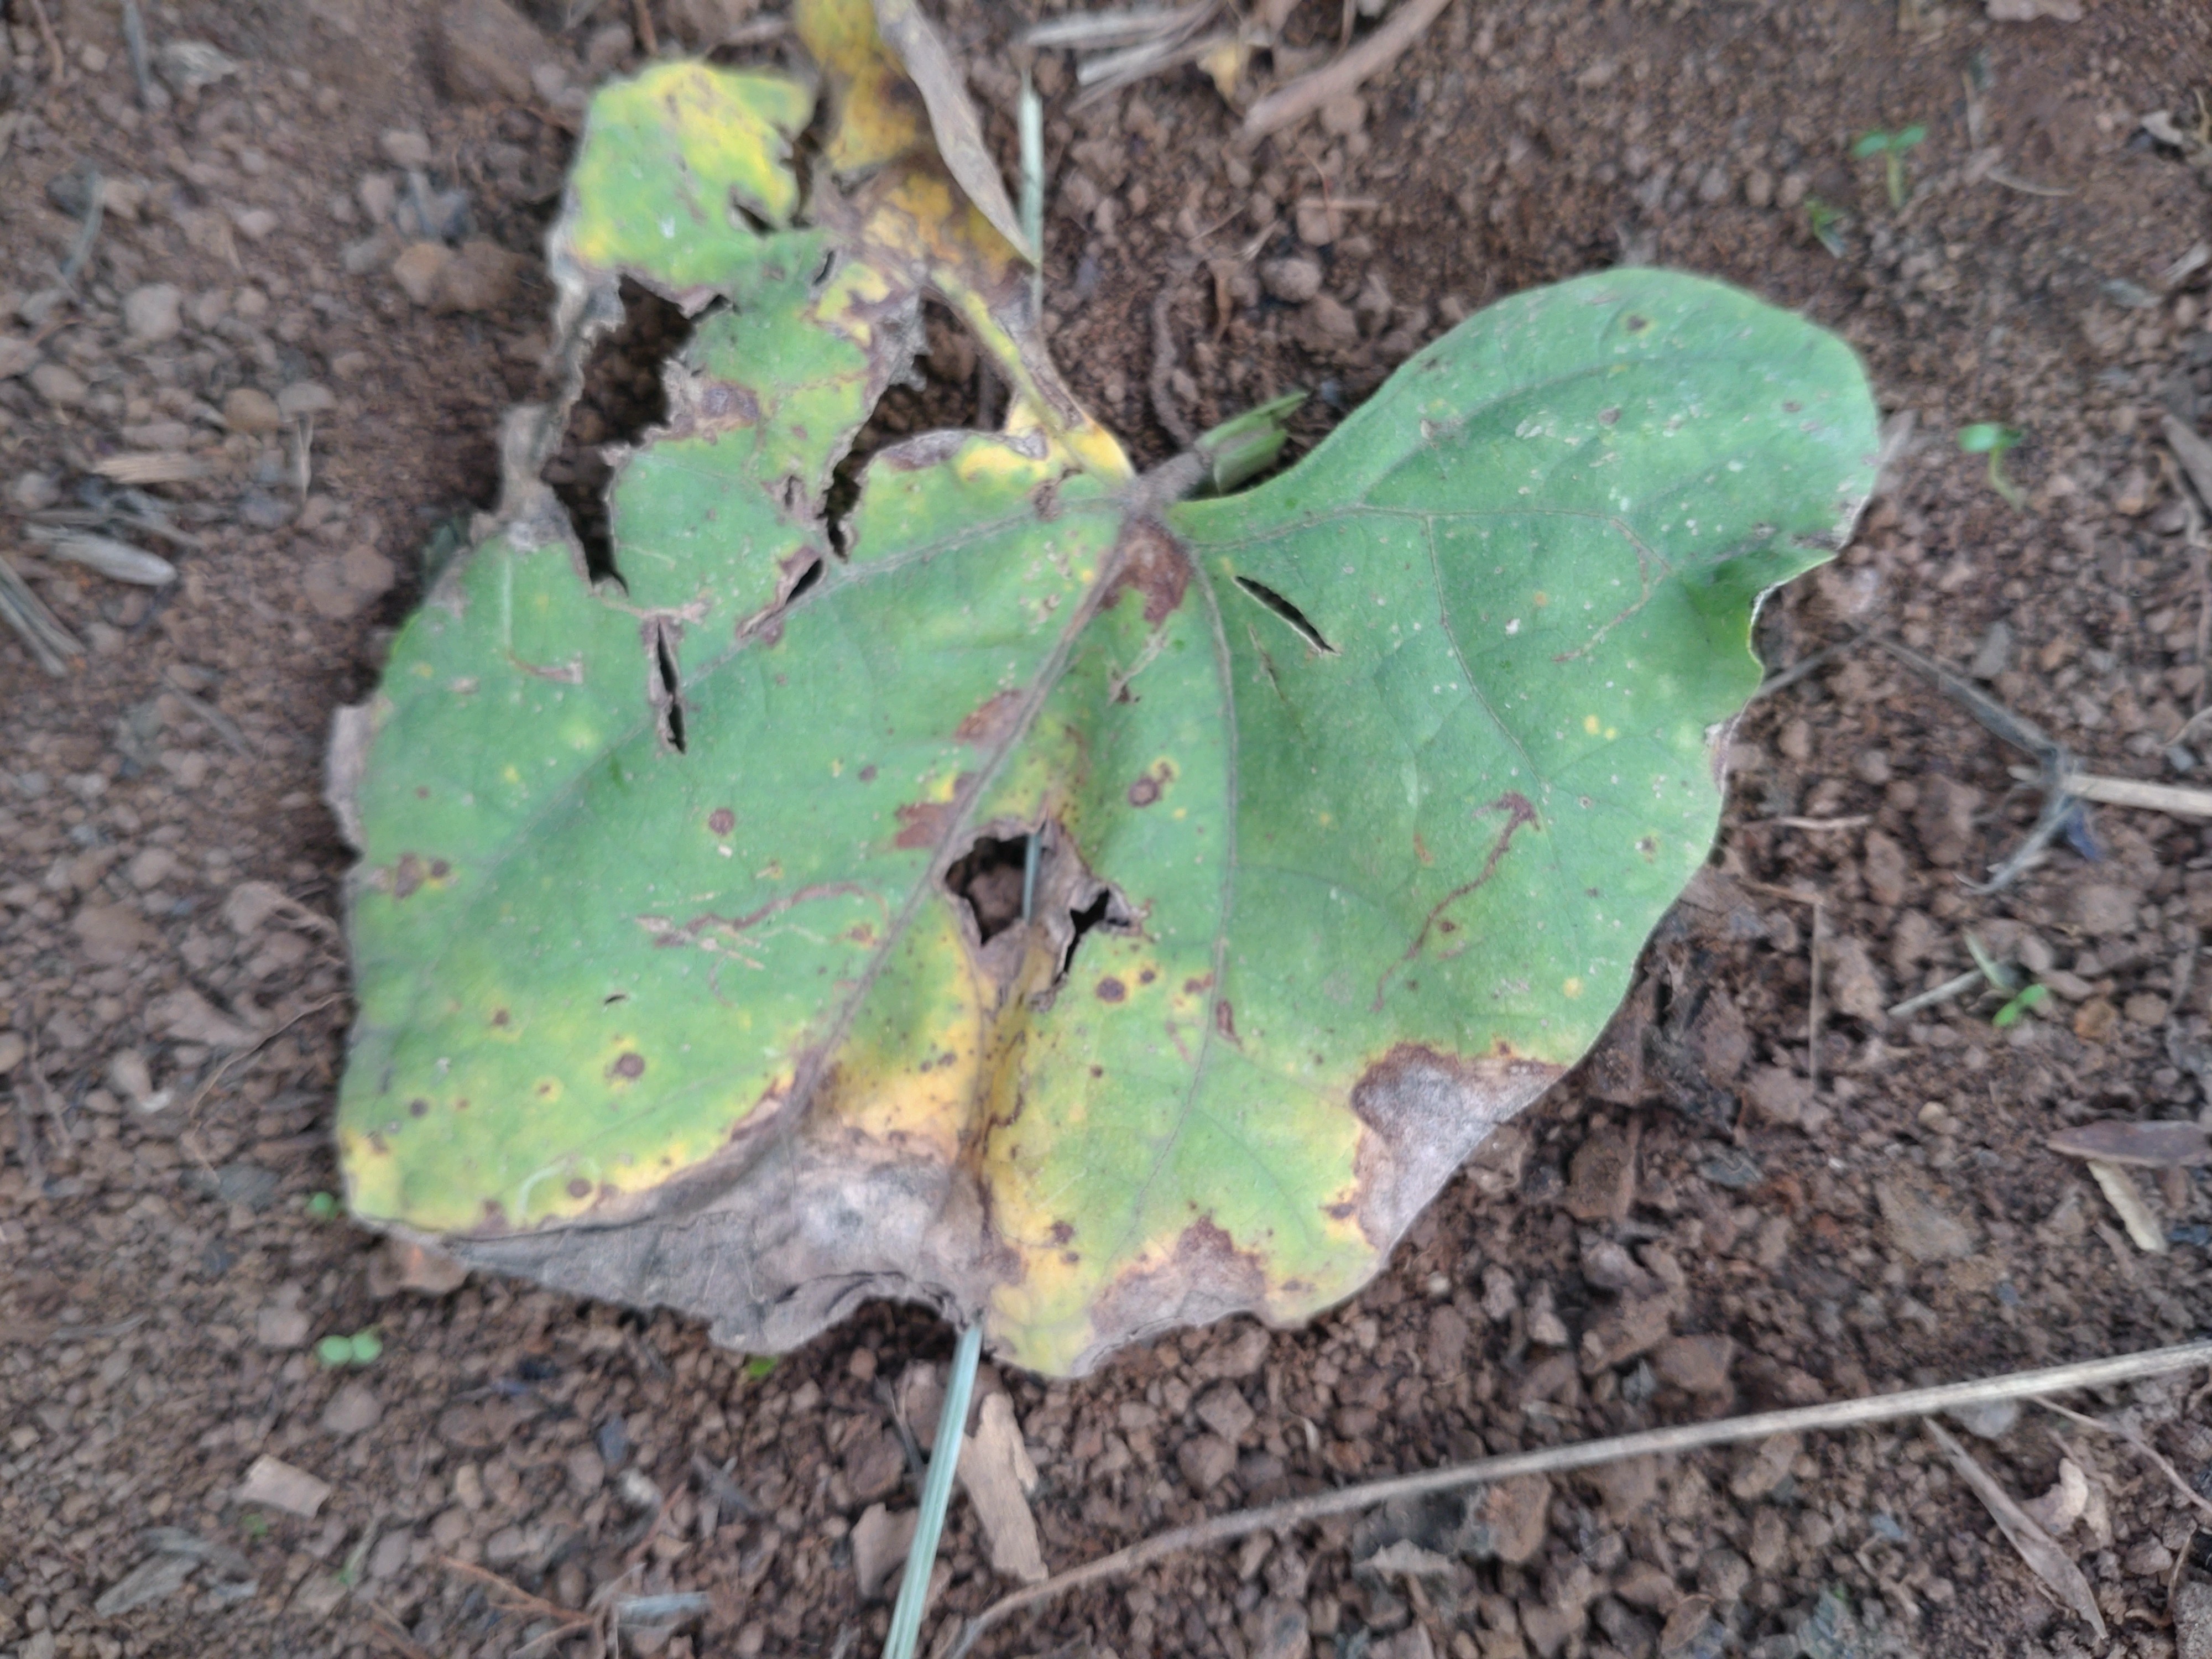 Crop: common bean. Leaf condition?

rust
